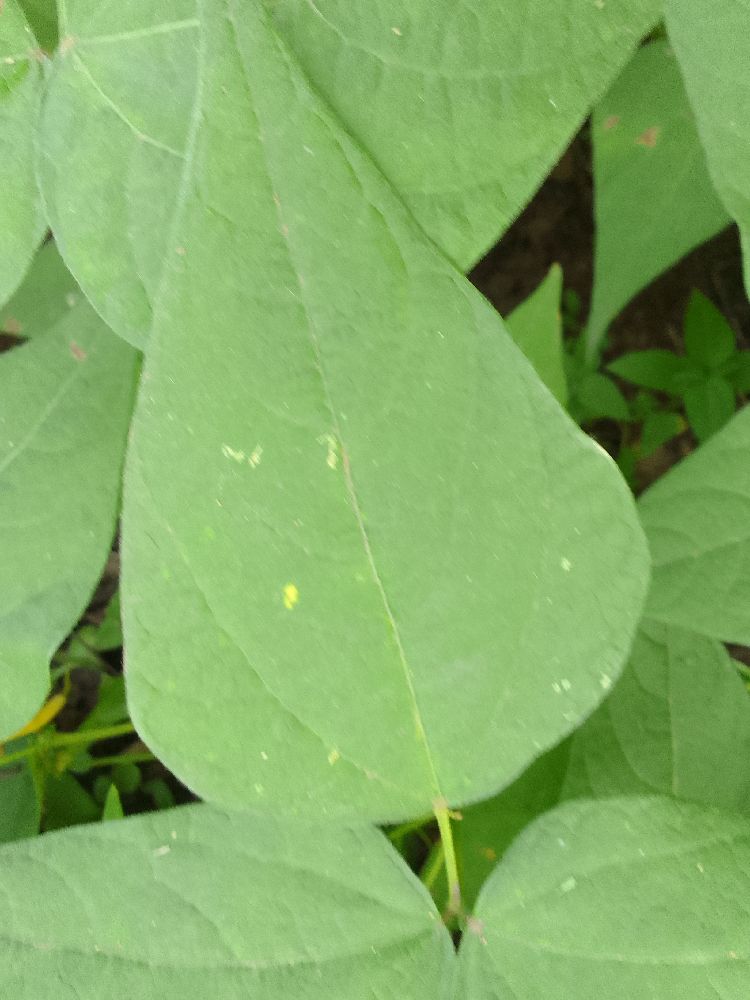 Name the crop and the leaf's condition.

common bean, healthy
